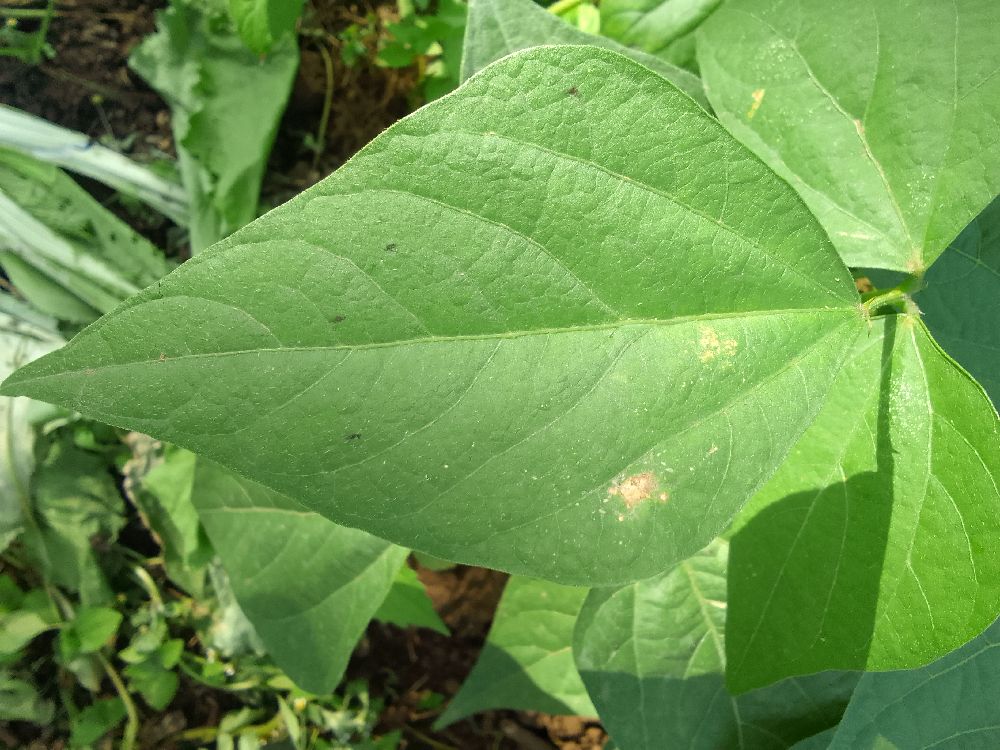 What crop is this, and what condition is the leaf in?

common bean, healthy
